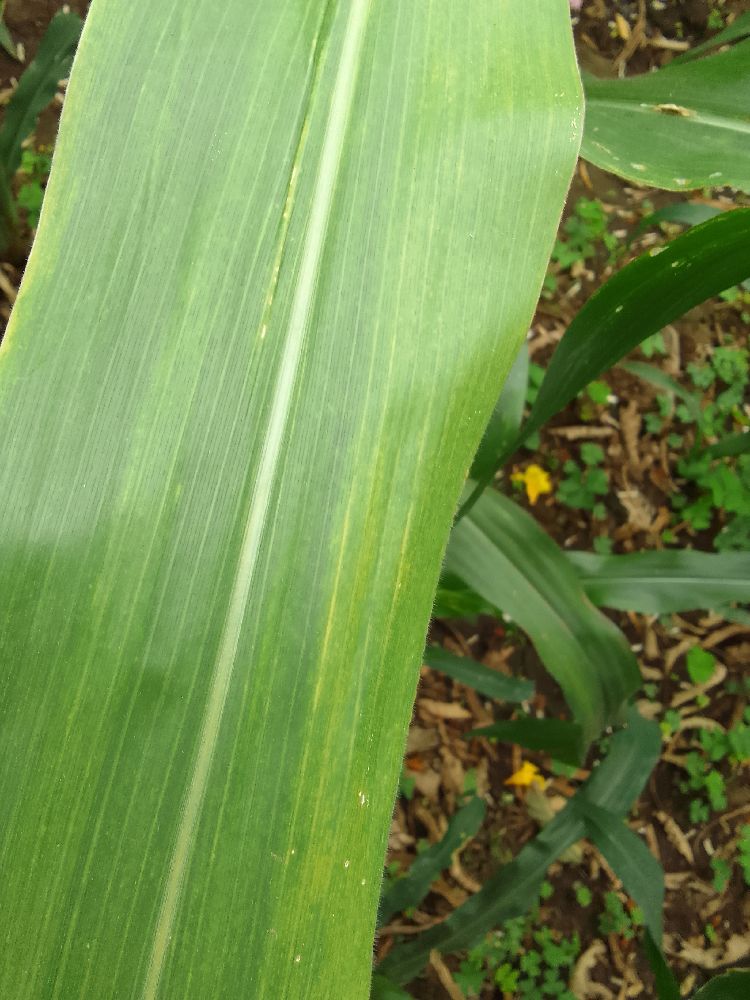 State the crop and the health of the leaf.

maize, maize lethal necrosis
